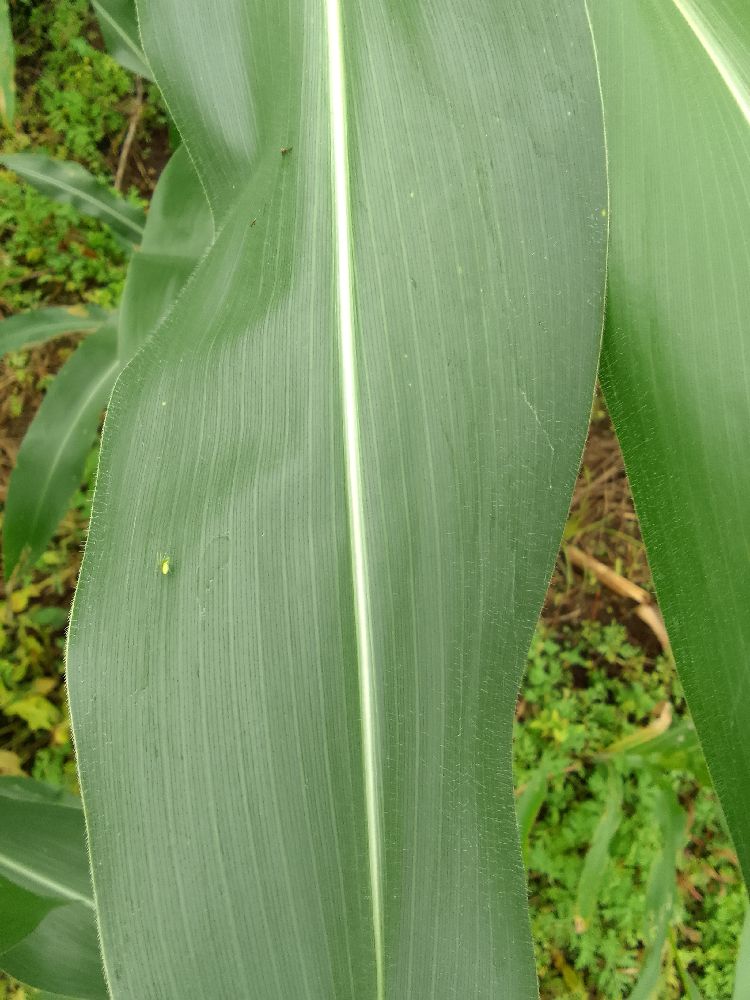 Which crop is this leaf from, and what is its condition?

maize, healthy
